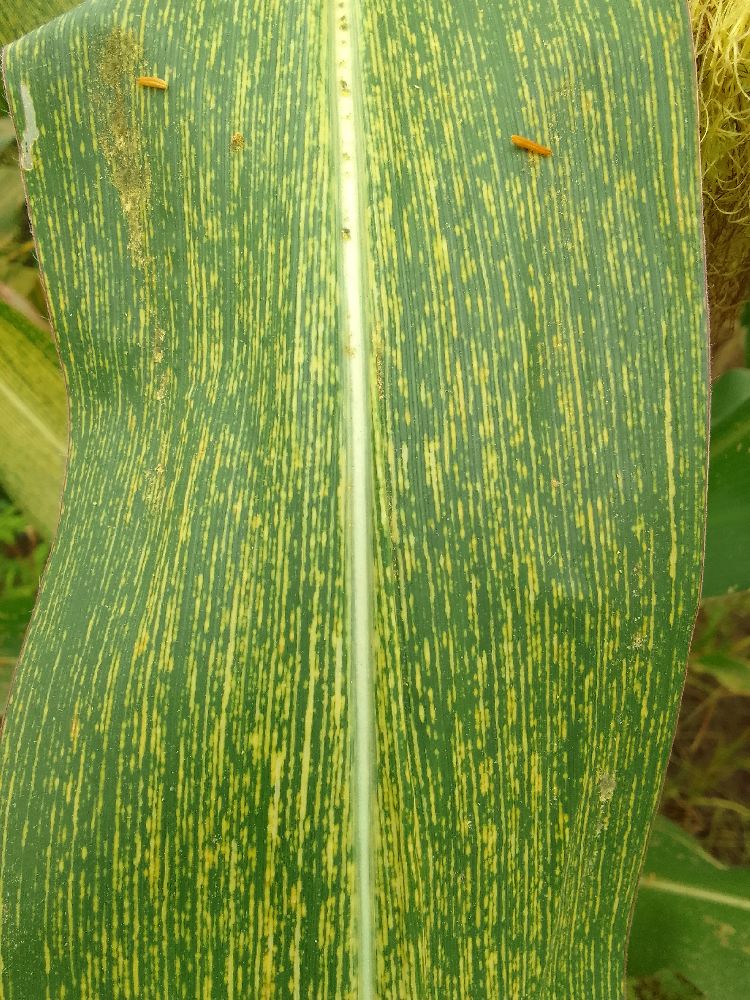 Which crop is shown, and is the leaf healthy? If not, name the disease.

maize, maize streak virus
